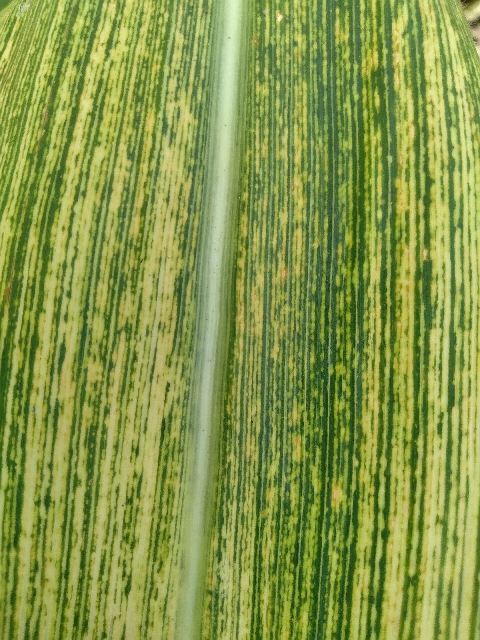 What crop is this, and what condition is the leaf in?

maize, maize streak virus
